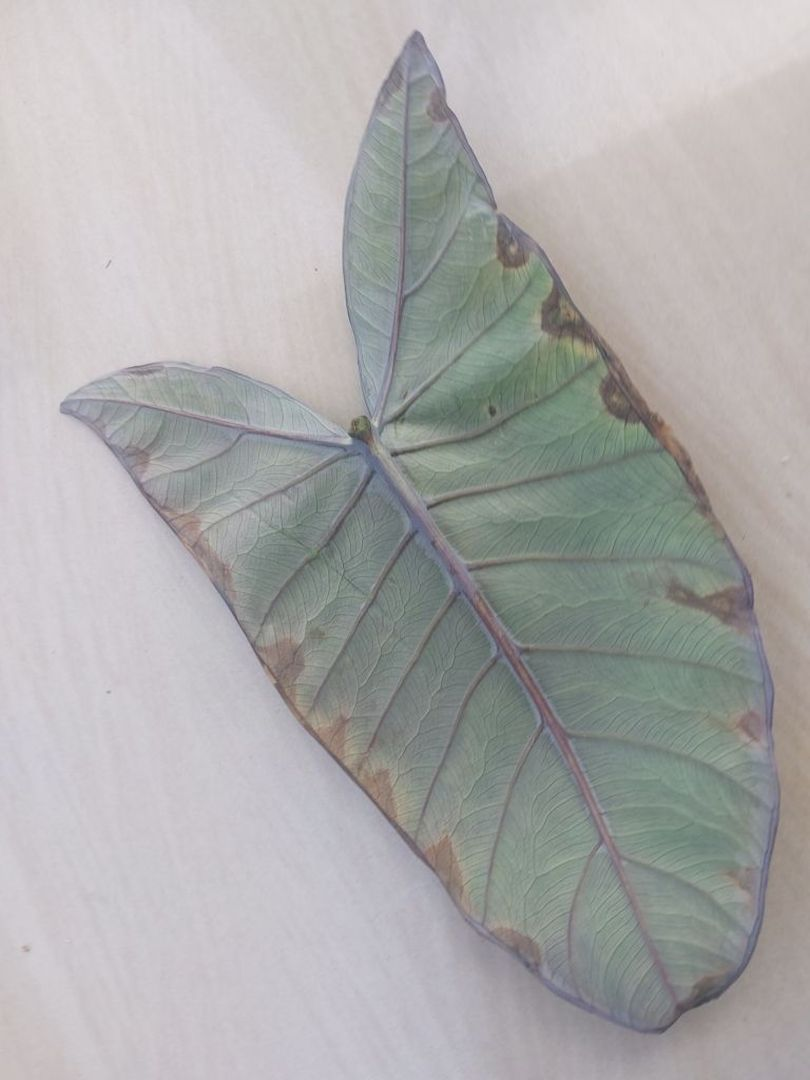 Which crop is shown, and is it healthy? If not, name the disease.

taro, leaf blight
